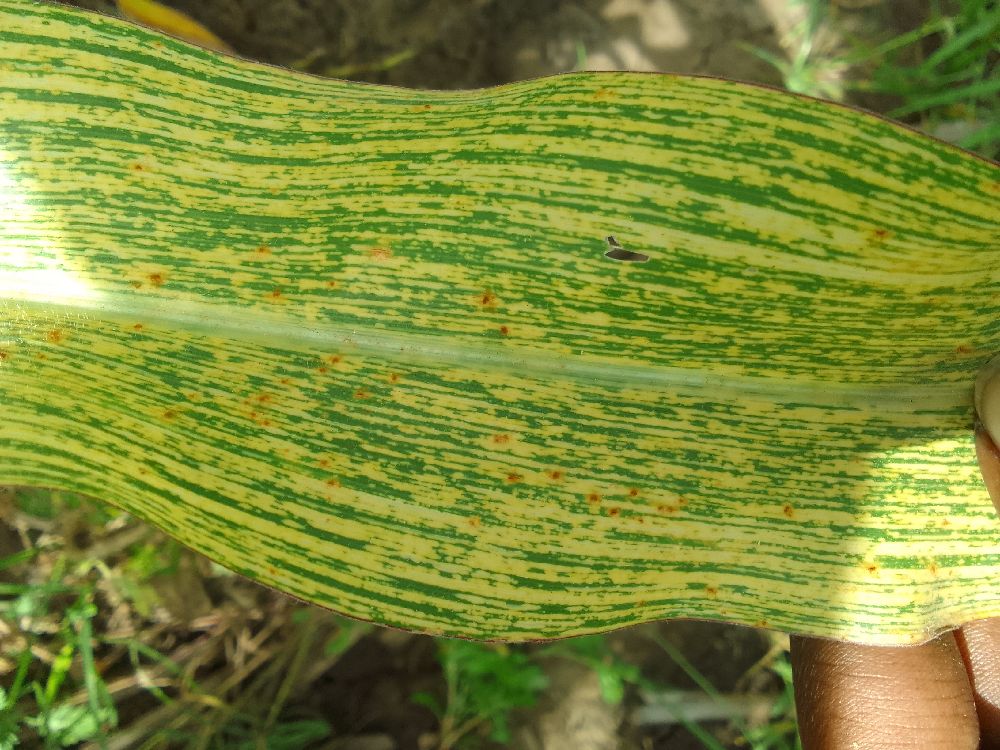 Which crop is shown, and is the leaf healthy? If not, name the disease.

maize, maize streak virus
